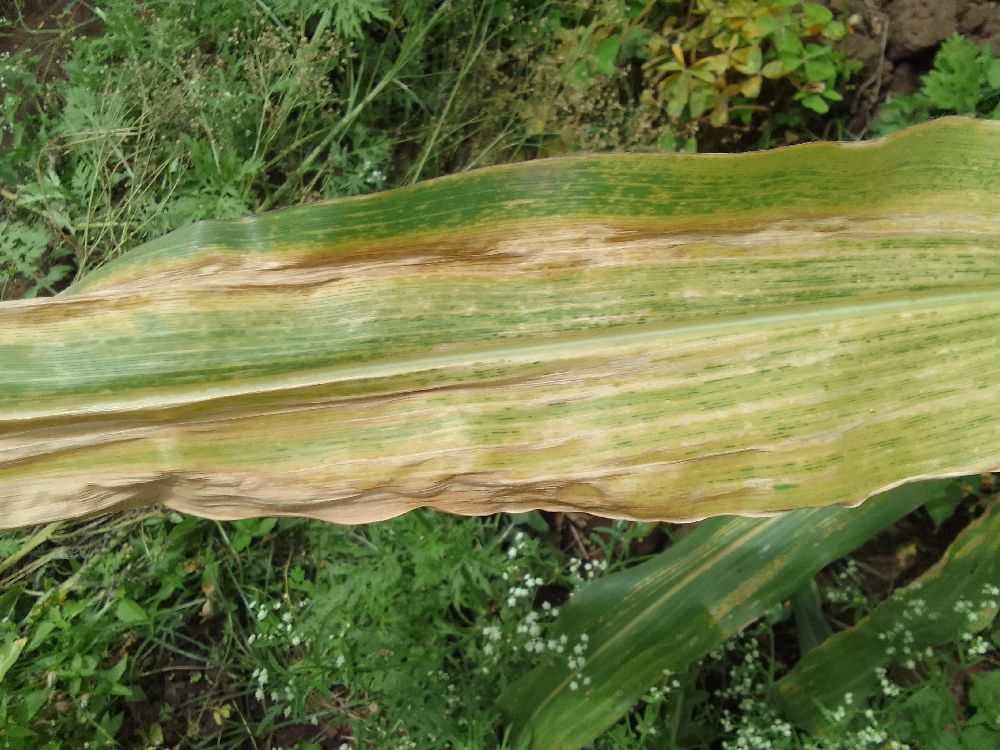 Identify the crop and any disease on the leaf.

maize, maize lethal necrosis
